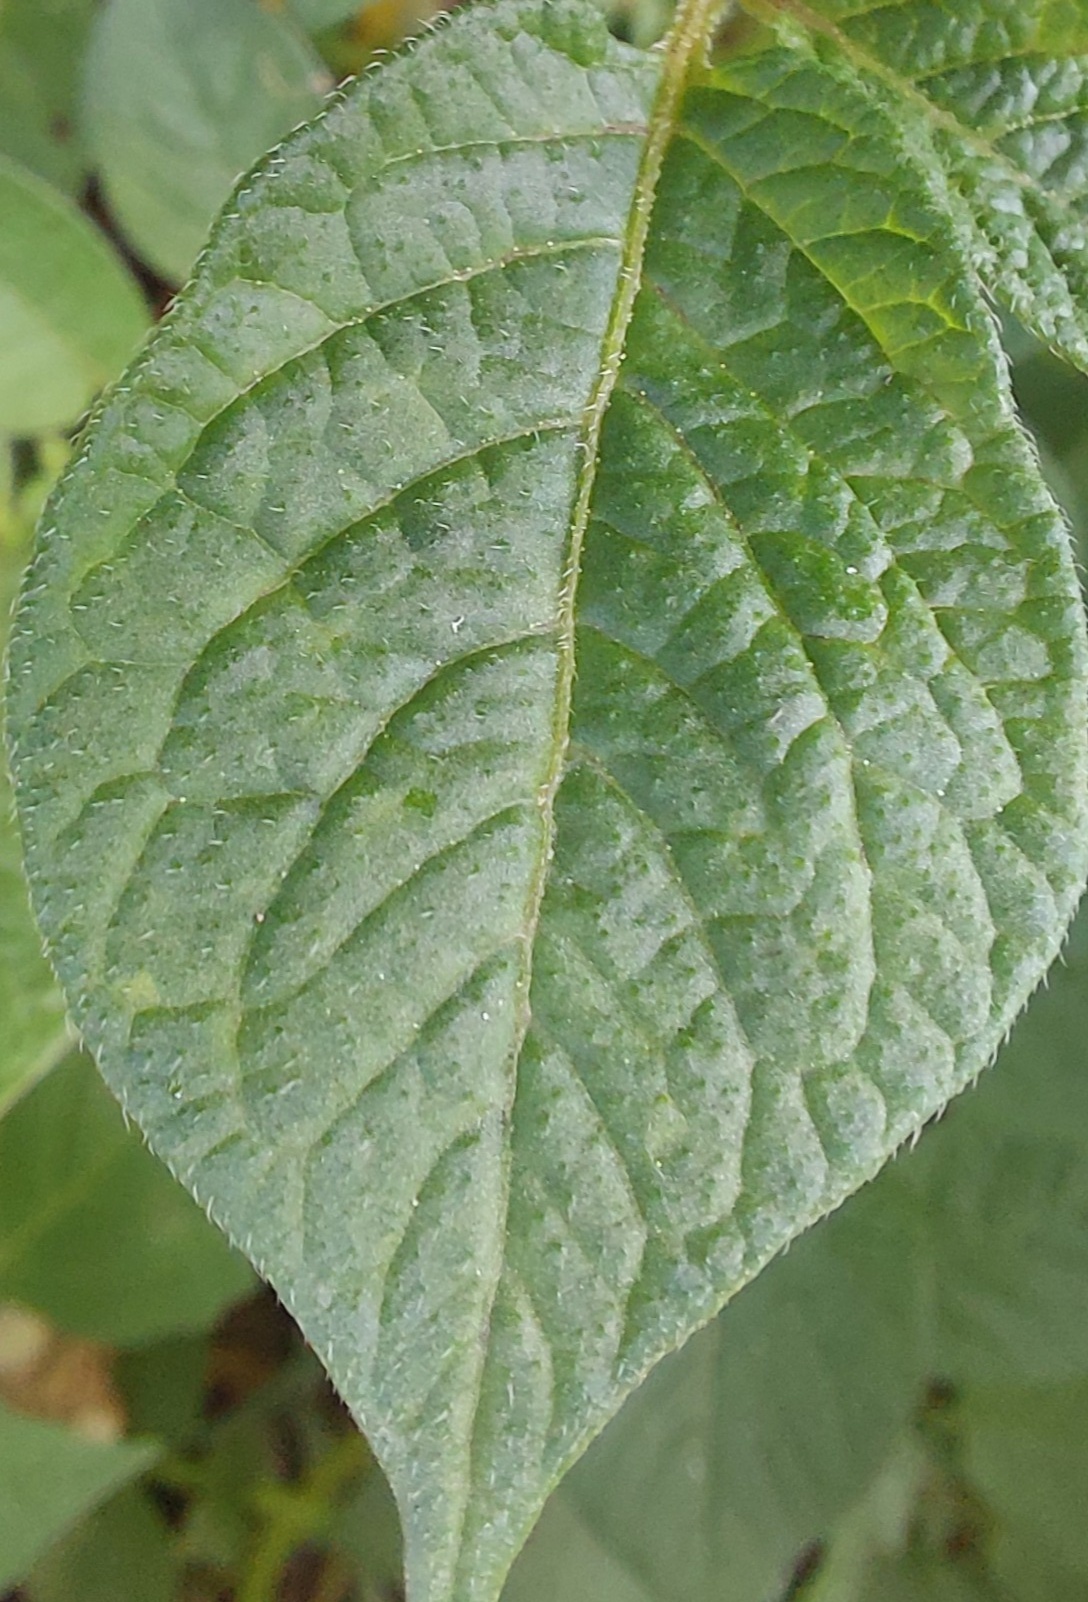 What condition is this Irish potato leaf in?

healthy
